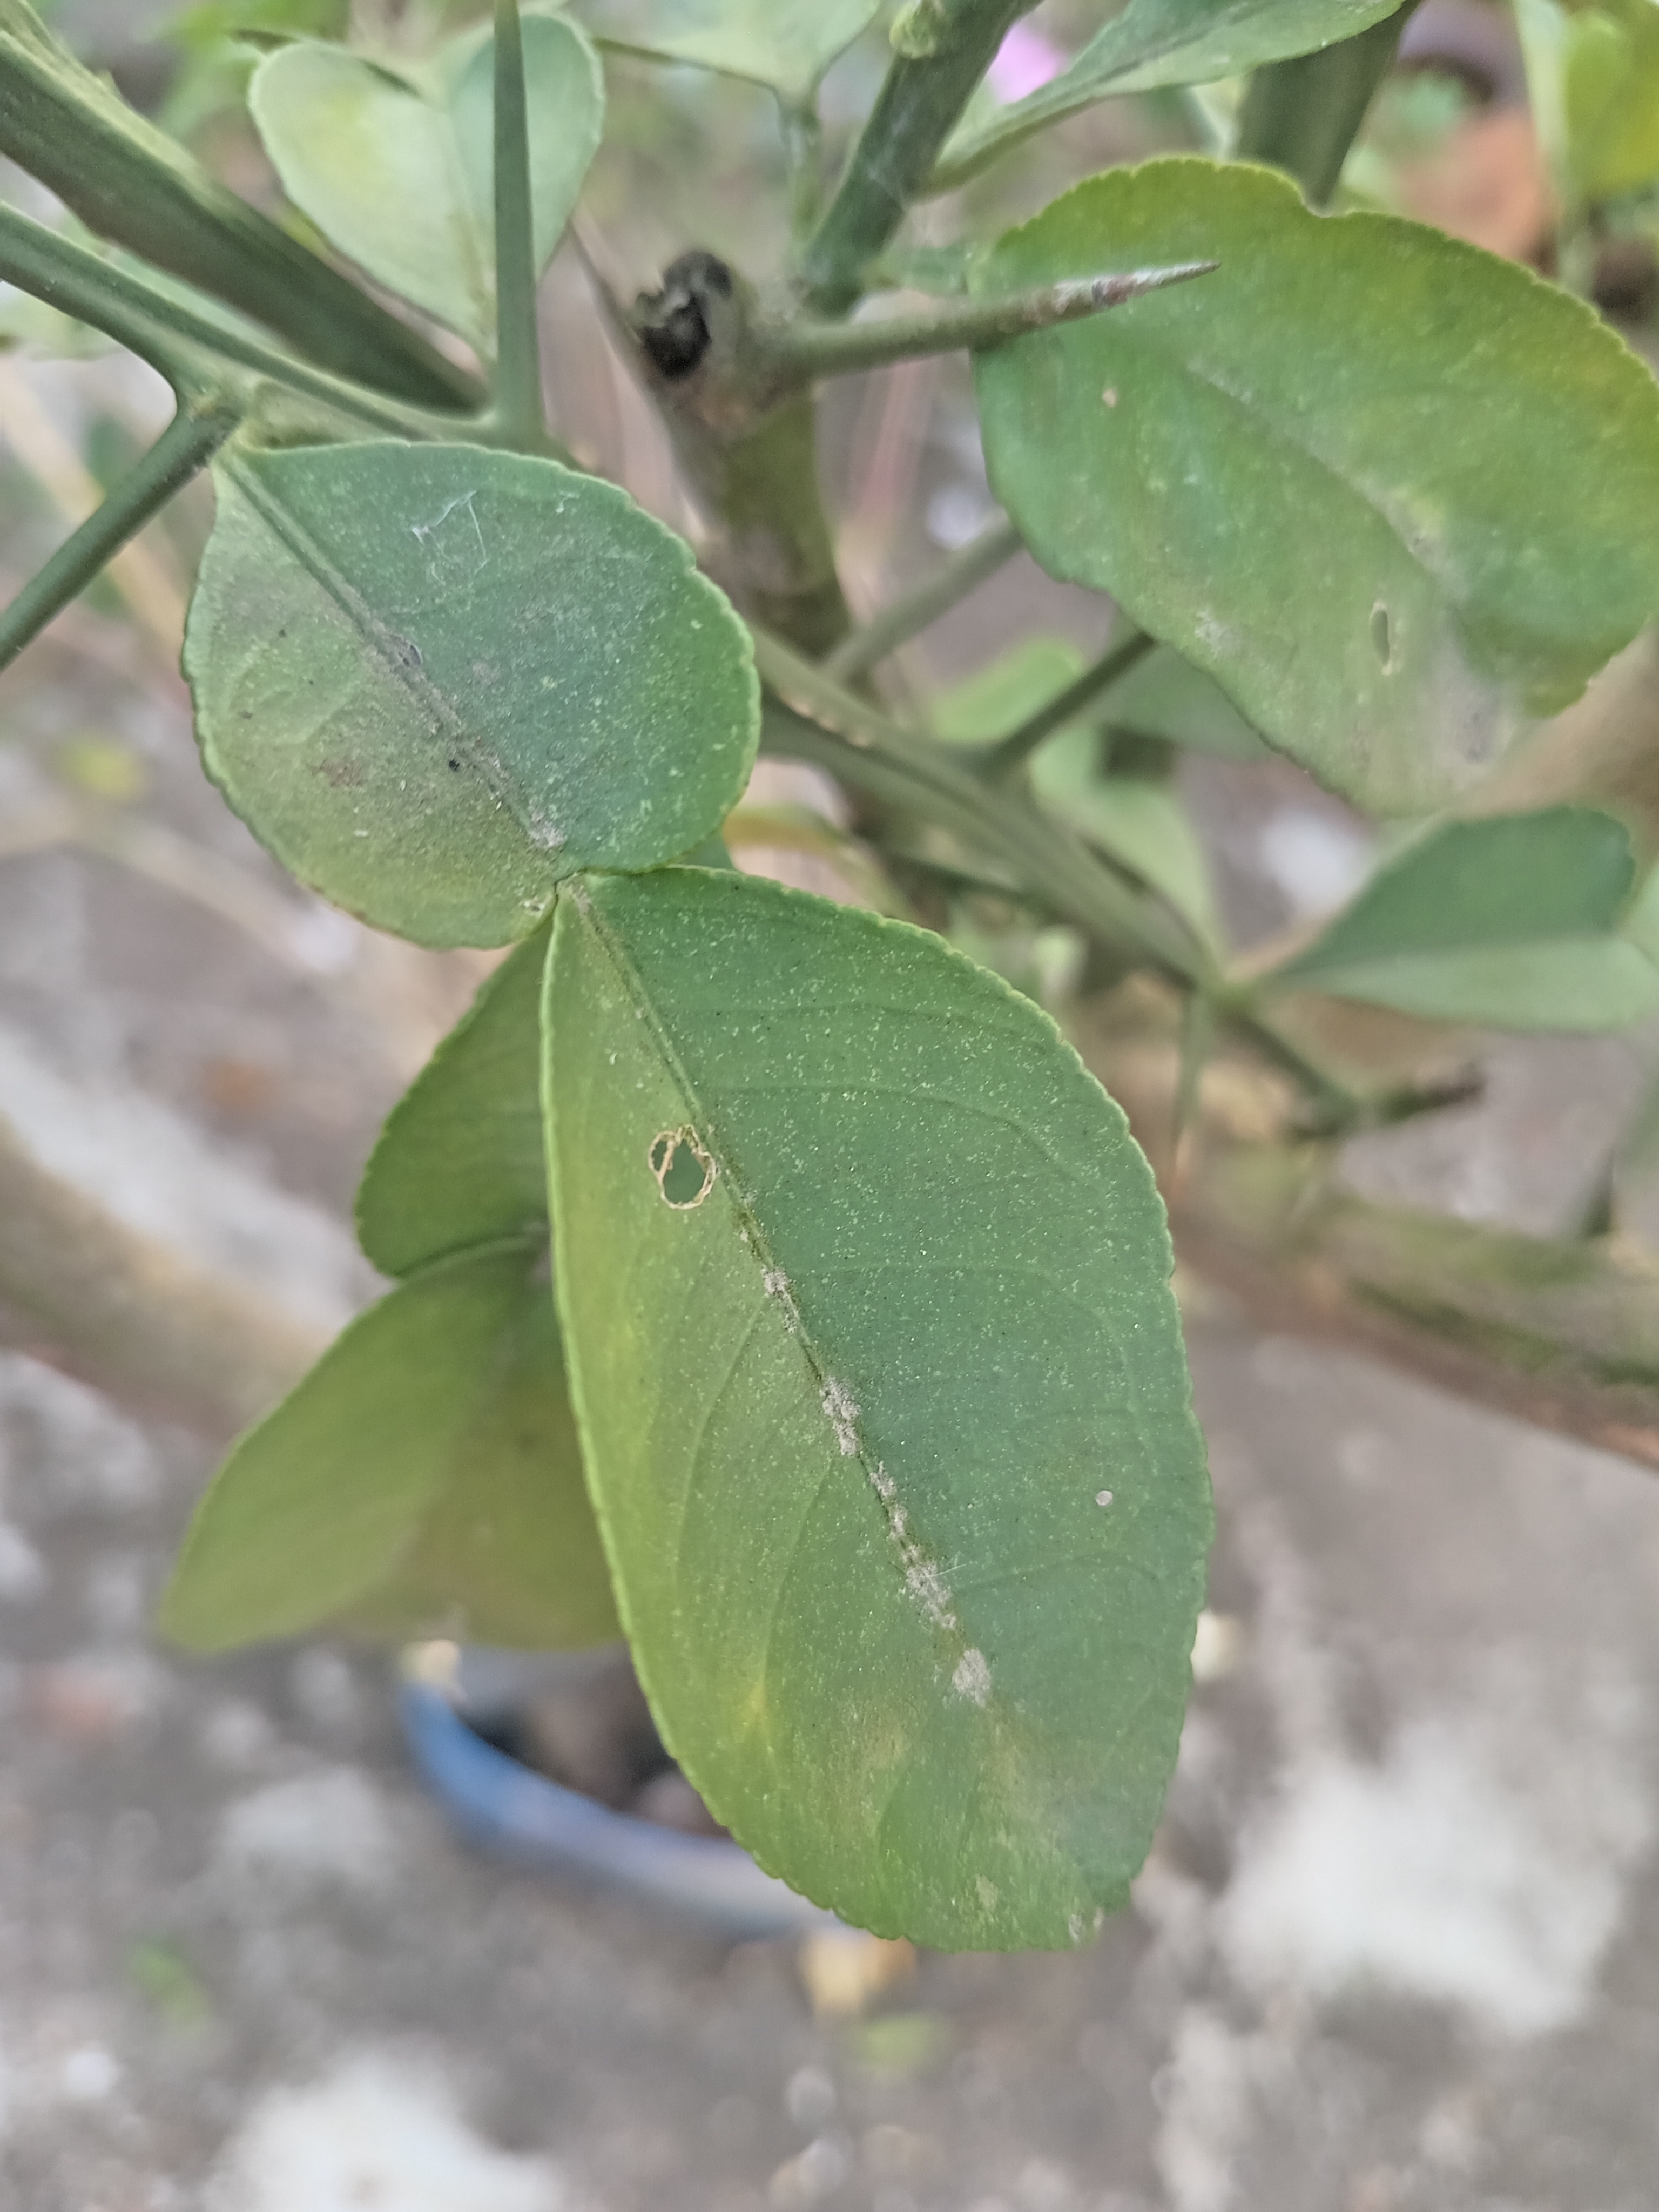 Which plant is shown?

lemon
